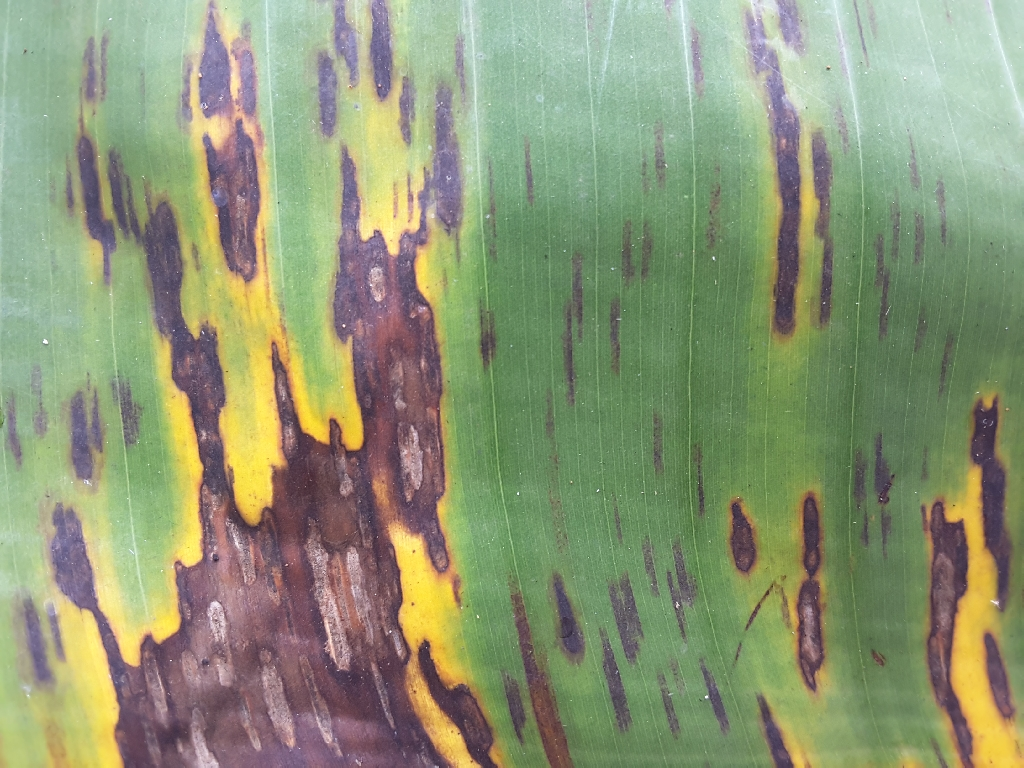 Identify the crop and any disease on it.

banana, black sigatoka
